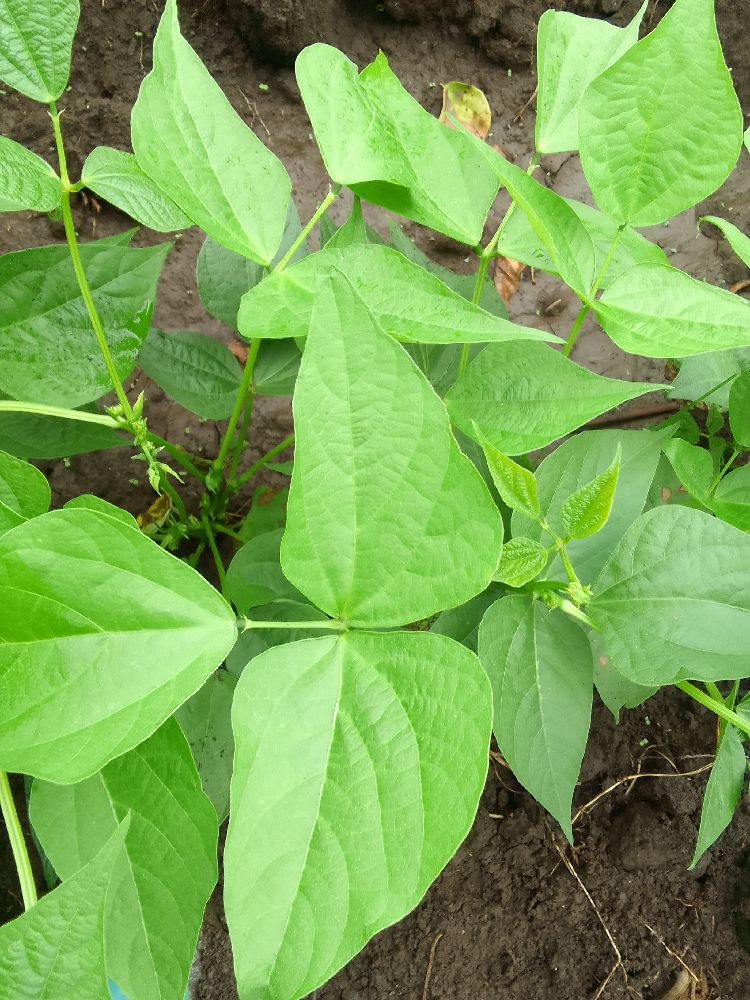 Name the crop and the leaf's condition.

common bean, healthy
